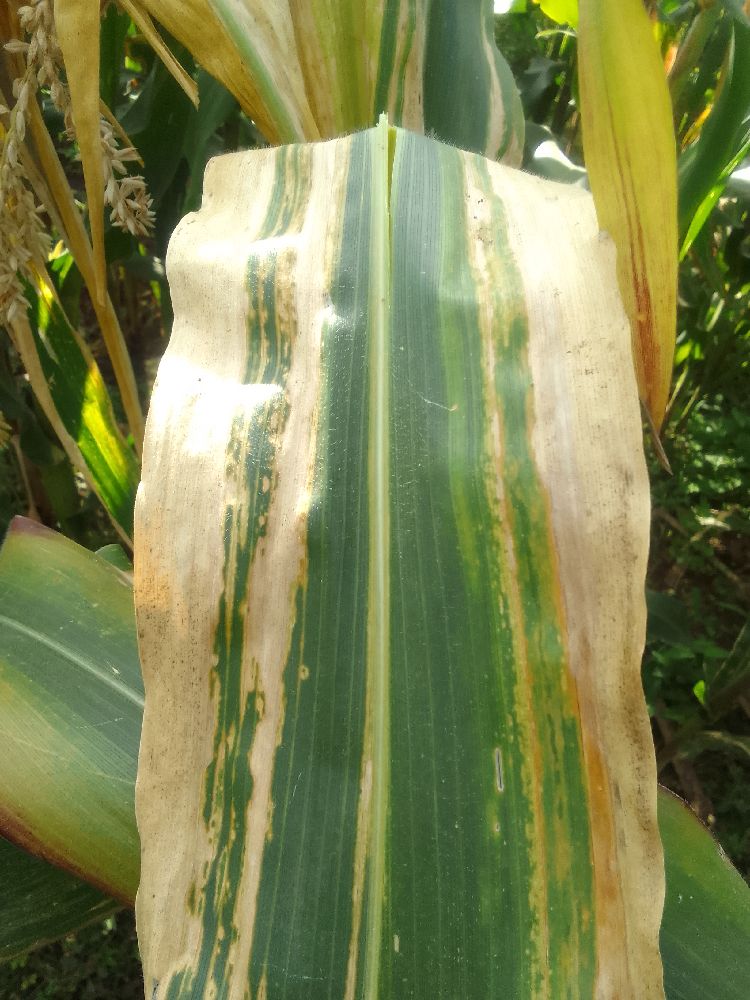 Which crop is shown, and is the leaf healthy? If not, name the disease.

maize, maize lethal necrosis
